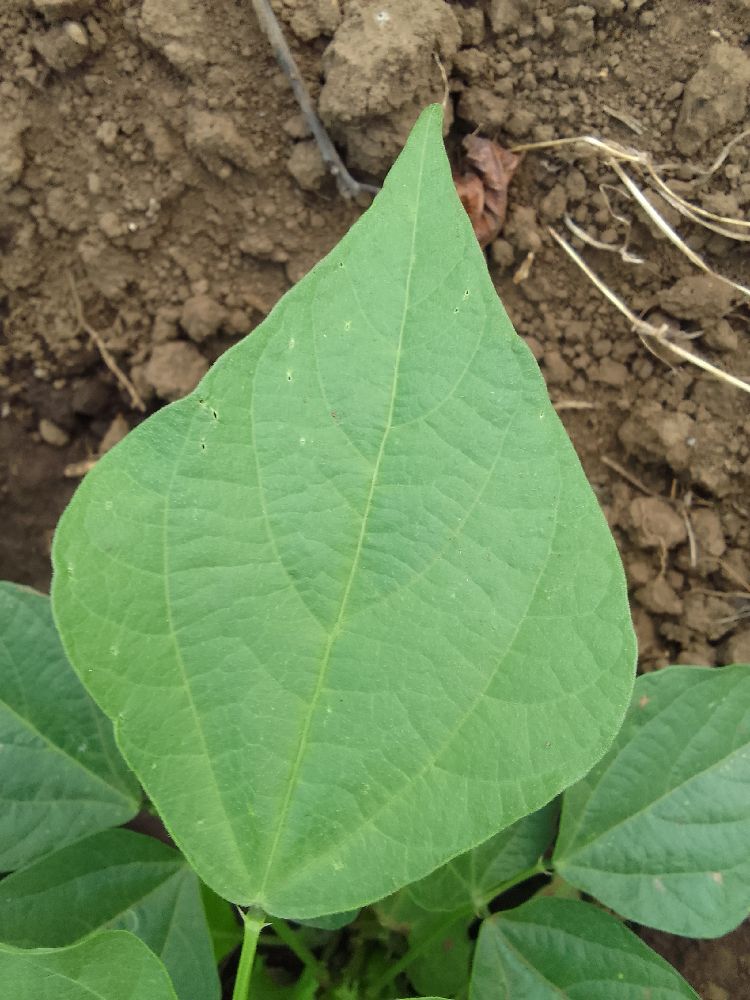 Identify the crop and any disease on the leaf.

common bean, healthy
